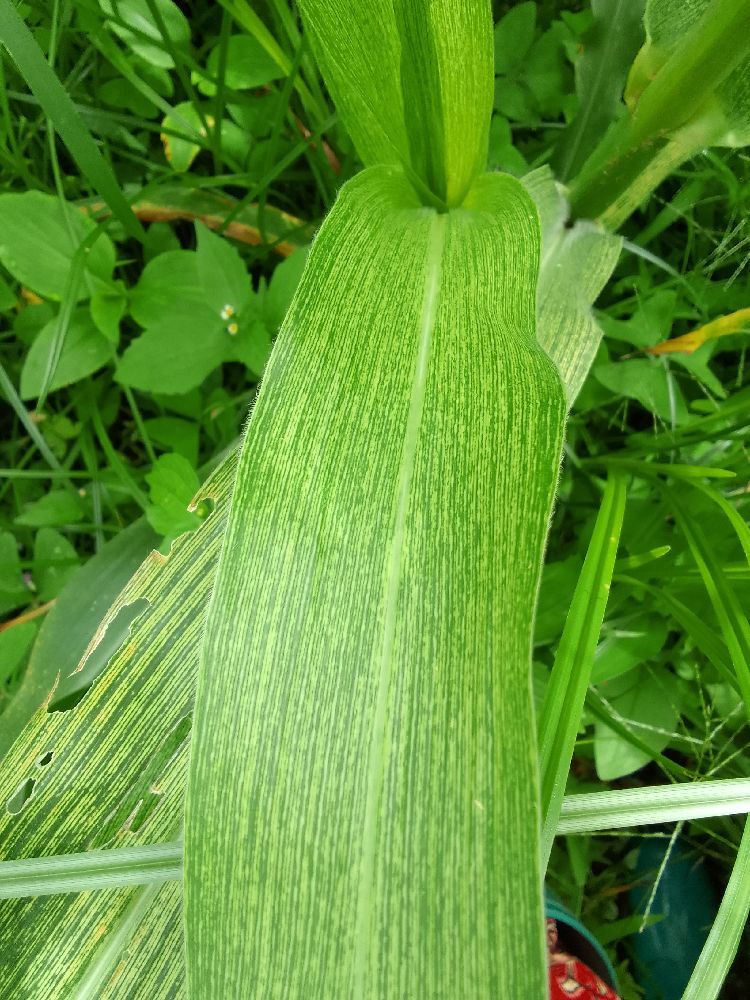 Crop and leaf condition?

maize, maize streak virus
